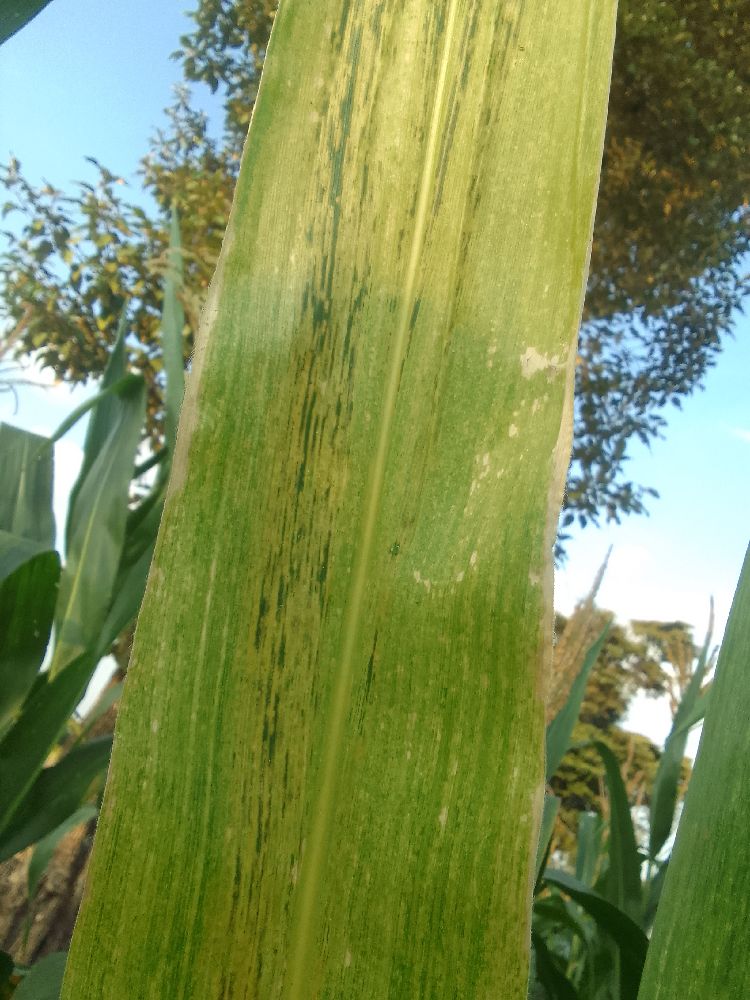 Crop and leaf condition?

maize, maize lethal necrosis
